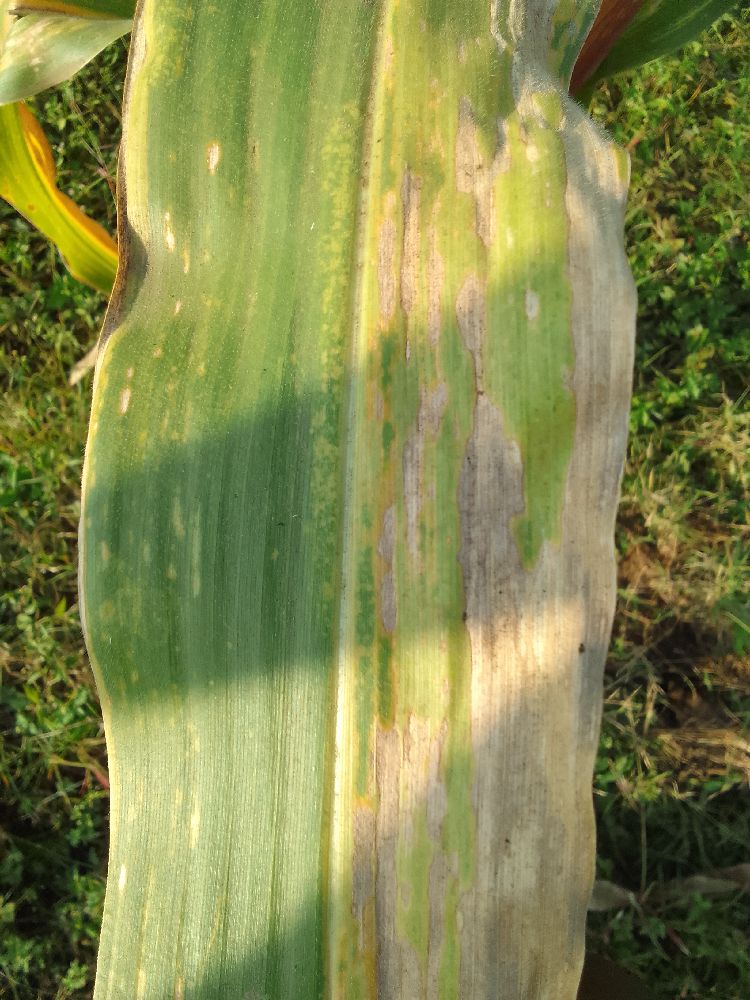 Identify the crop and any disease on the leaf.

maize, maize lethal necrosis
